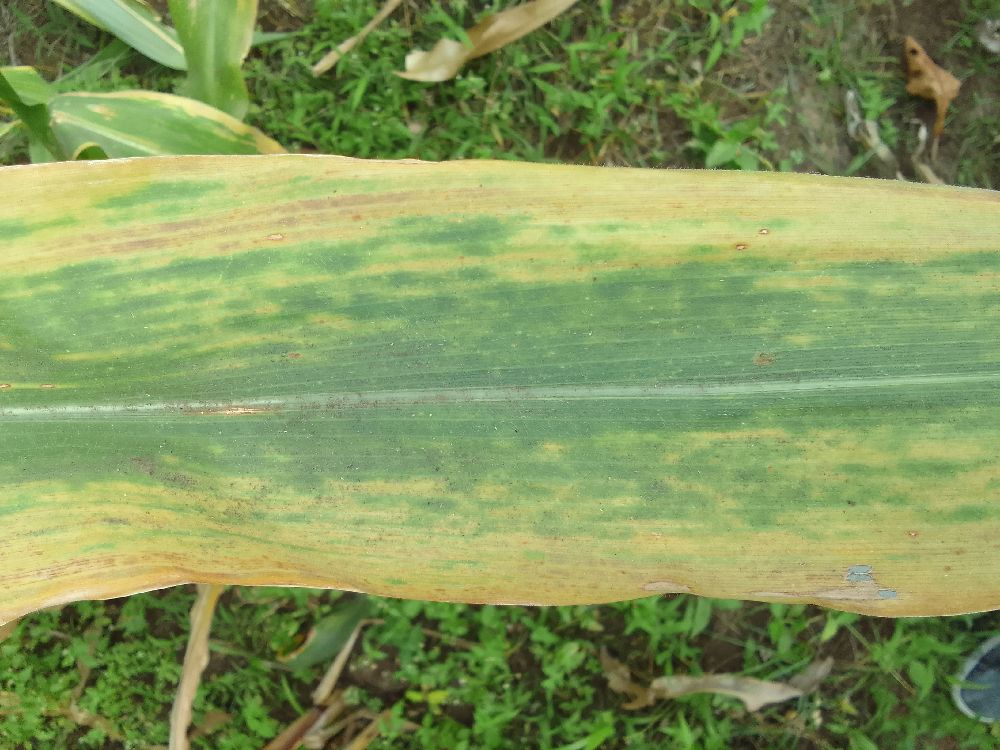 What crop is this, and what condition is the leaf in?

maize, maize lethal necrosis
